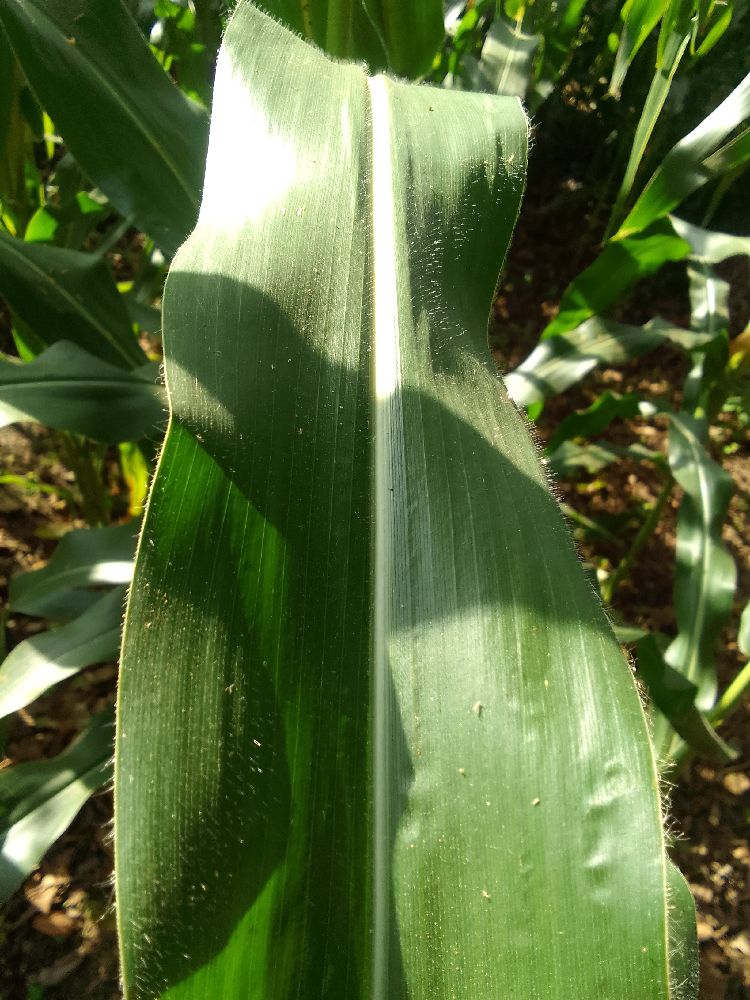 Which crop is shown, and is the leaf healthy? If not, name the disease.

maize, healthy
